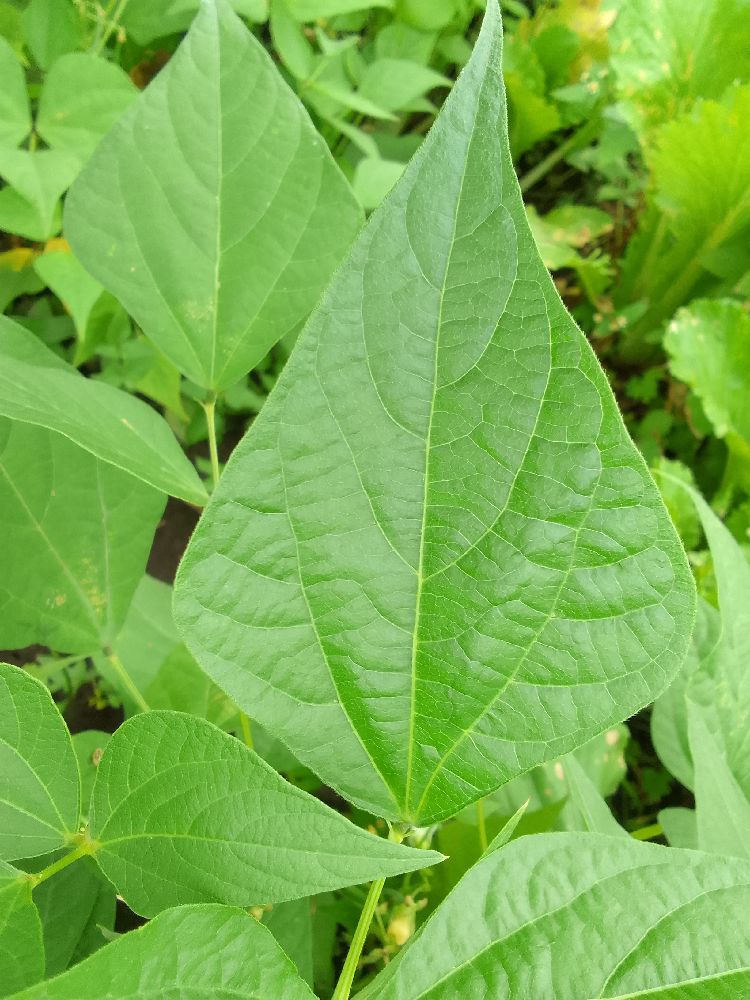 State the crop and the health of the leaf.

common bean, healthy
